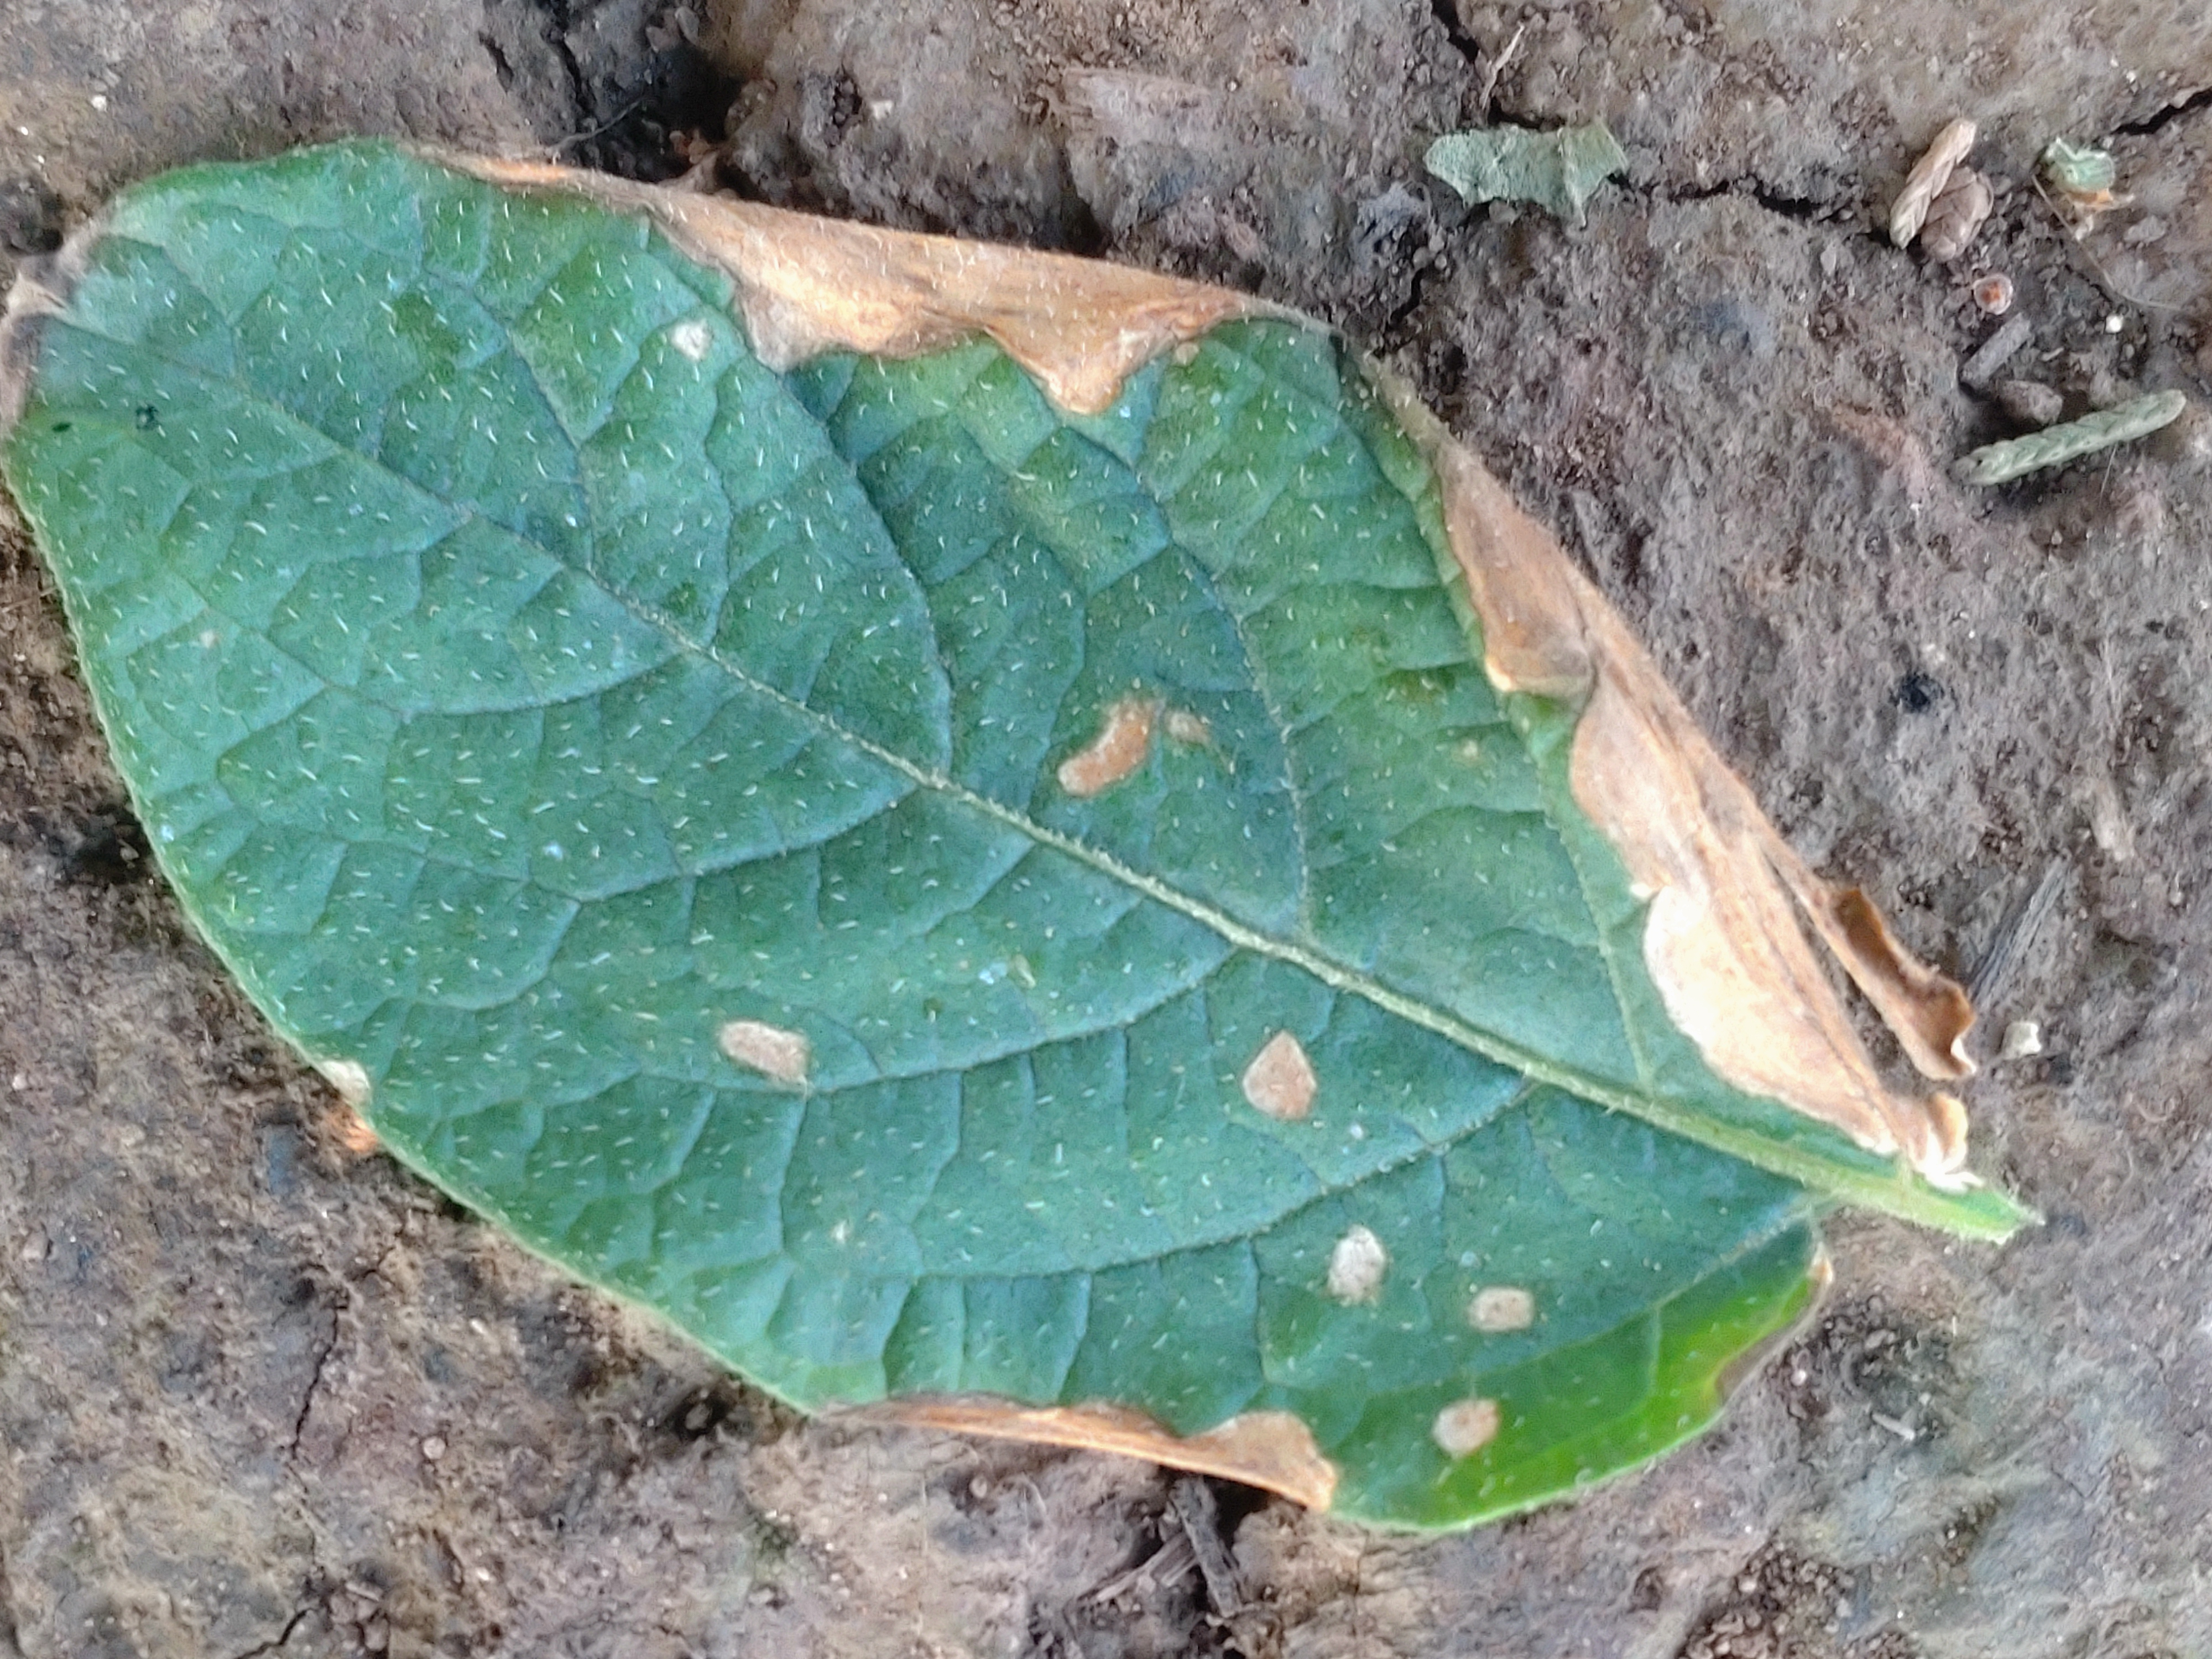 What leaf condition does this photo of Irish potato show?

early blight
